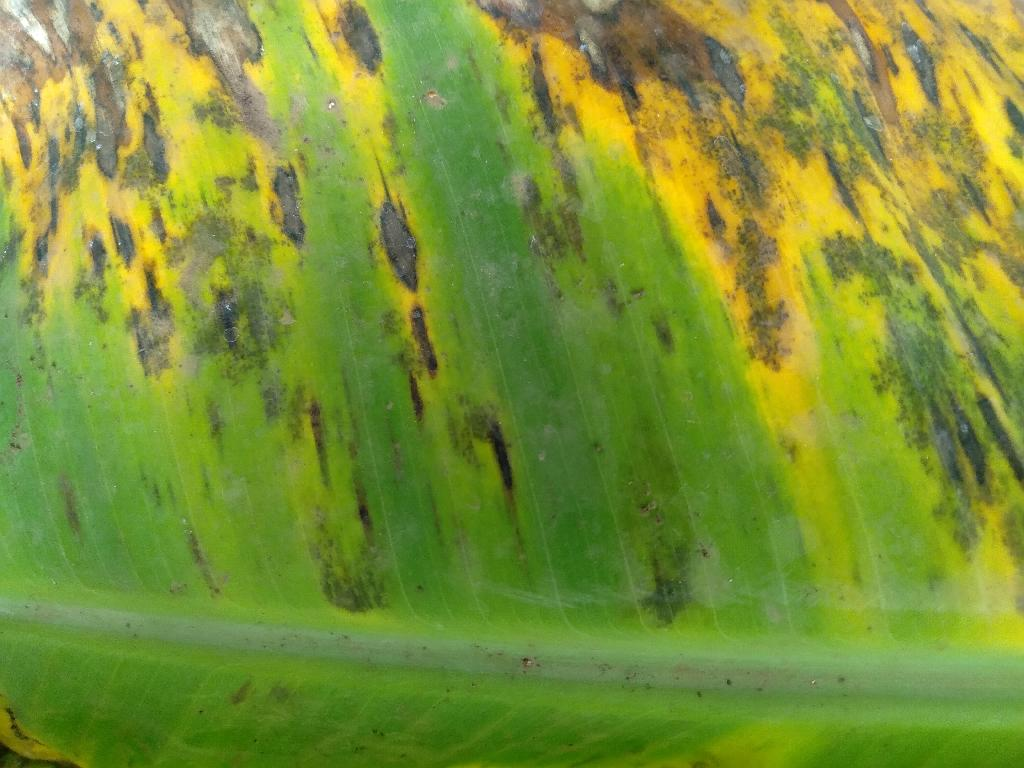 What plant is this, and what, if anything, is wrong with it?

banana, black sigatoka
